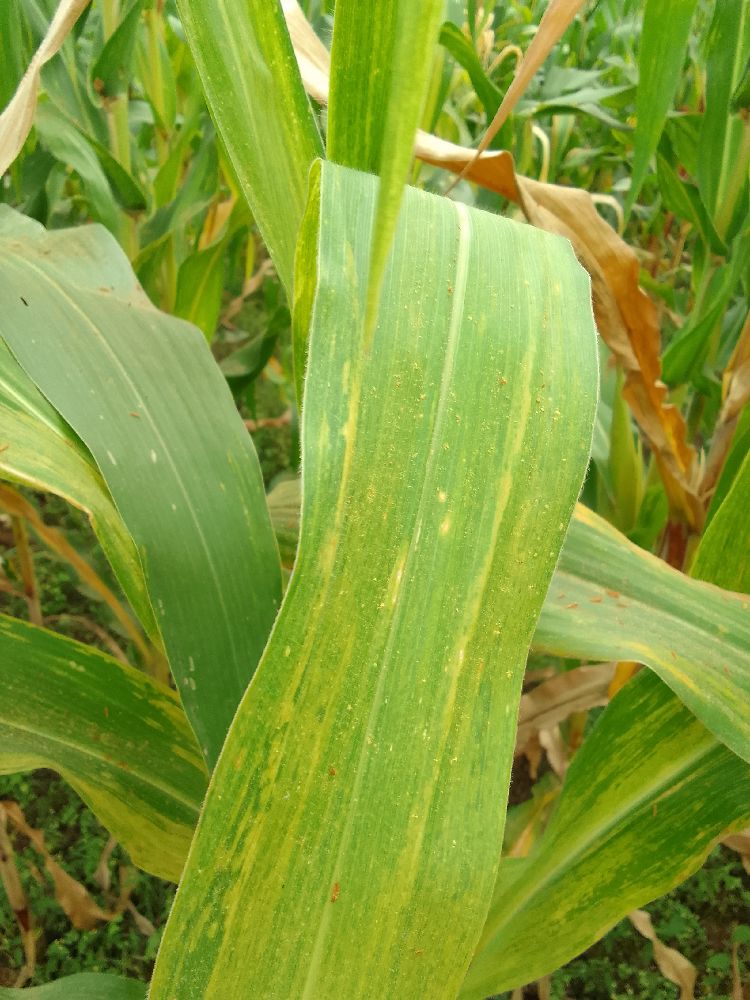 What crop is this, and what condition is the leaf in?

maize, maize lethal necrosis
